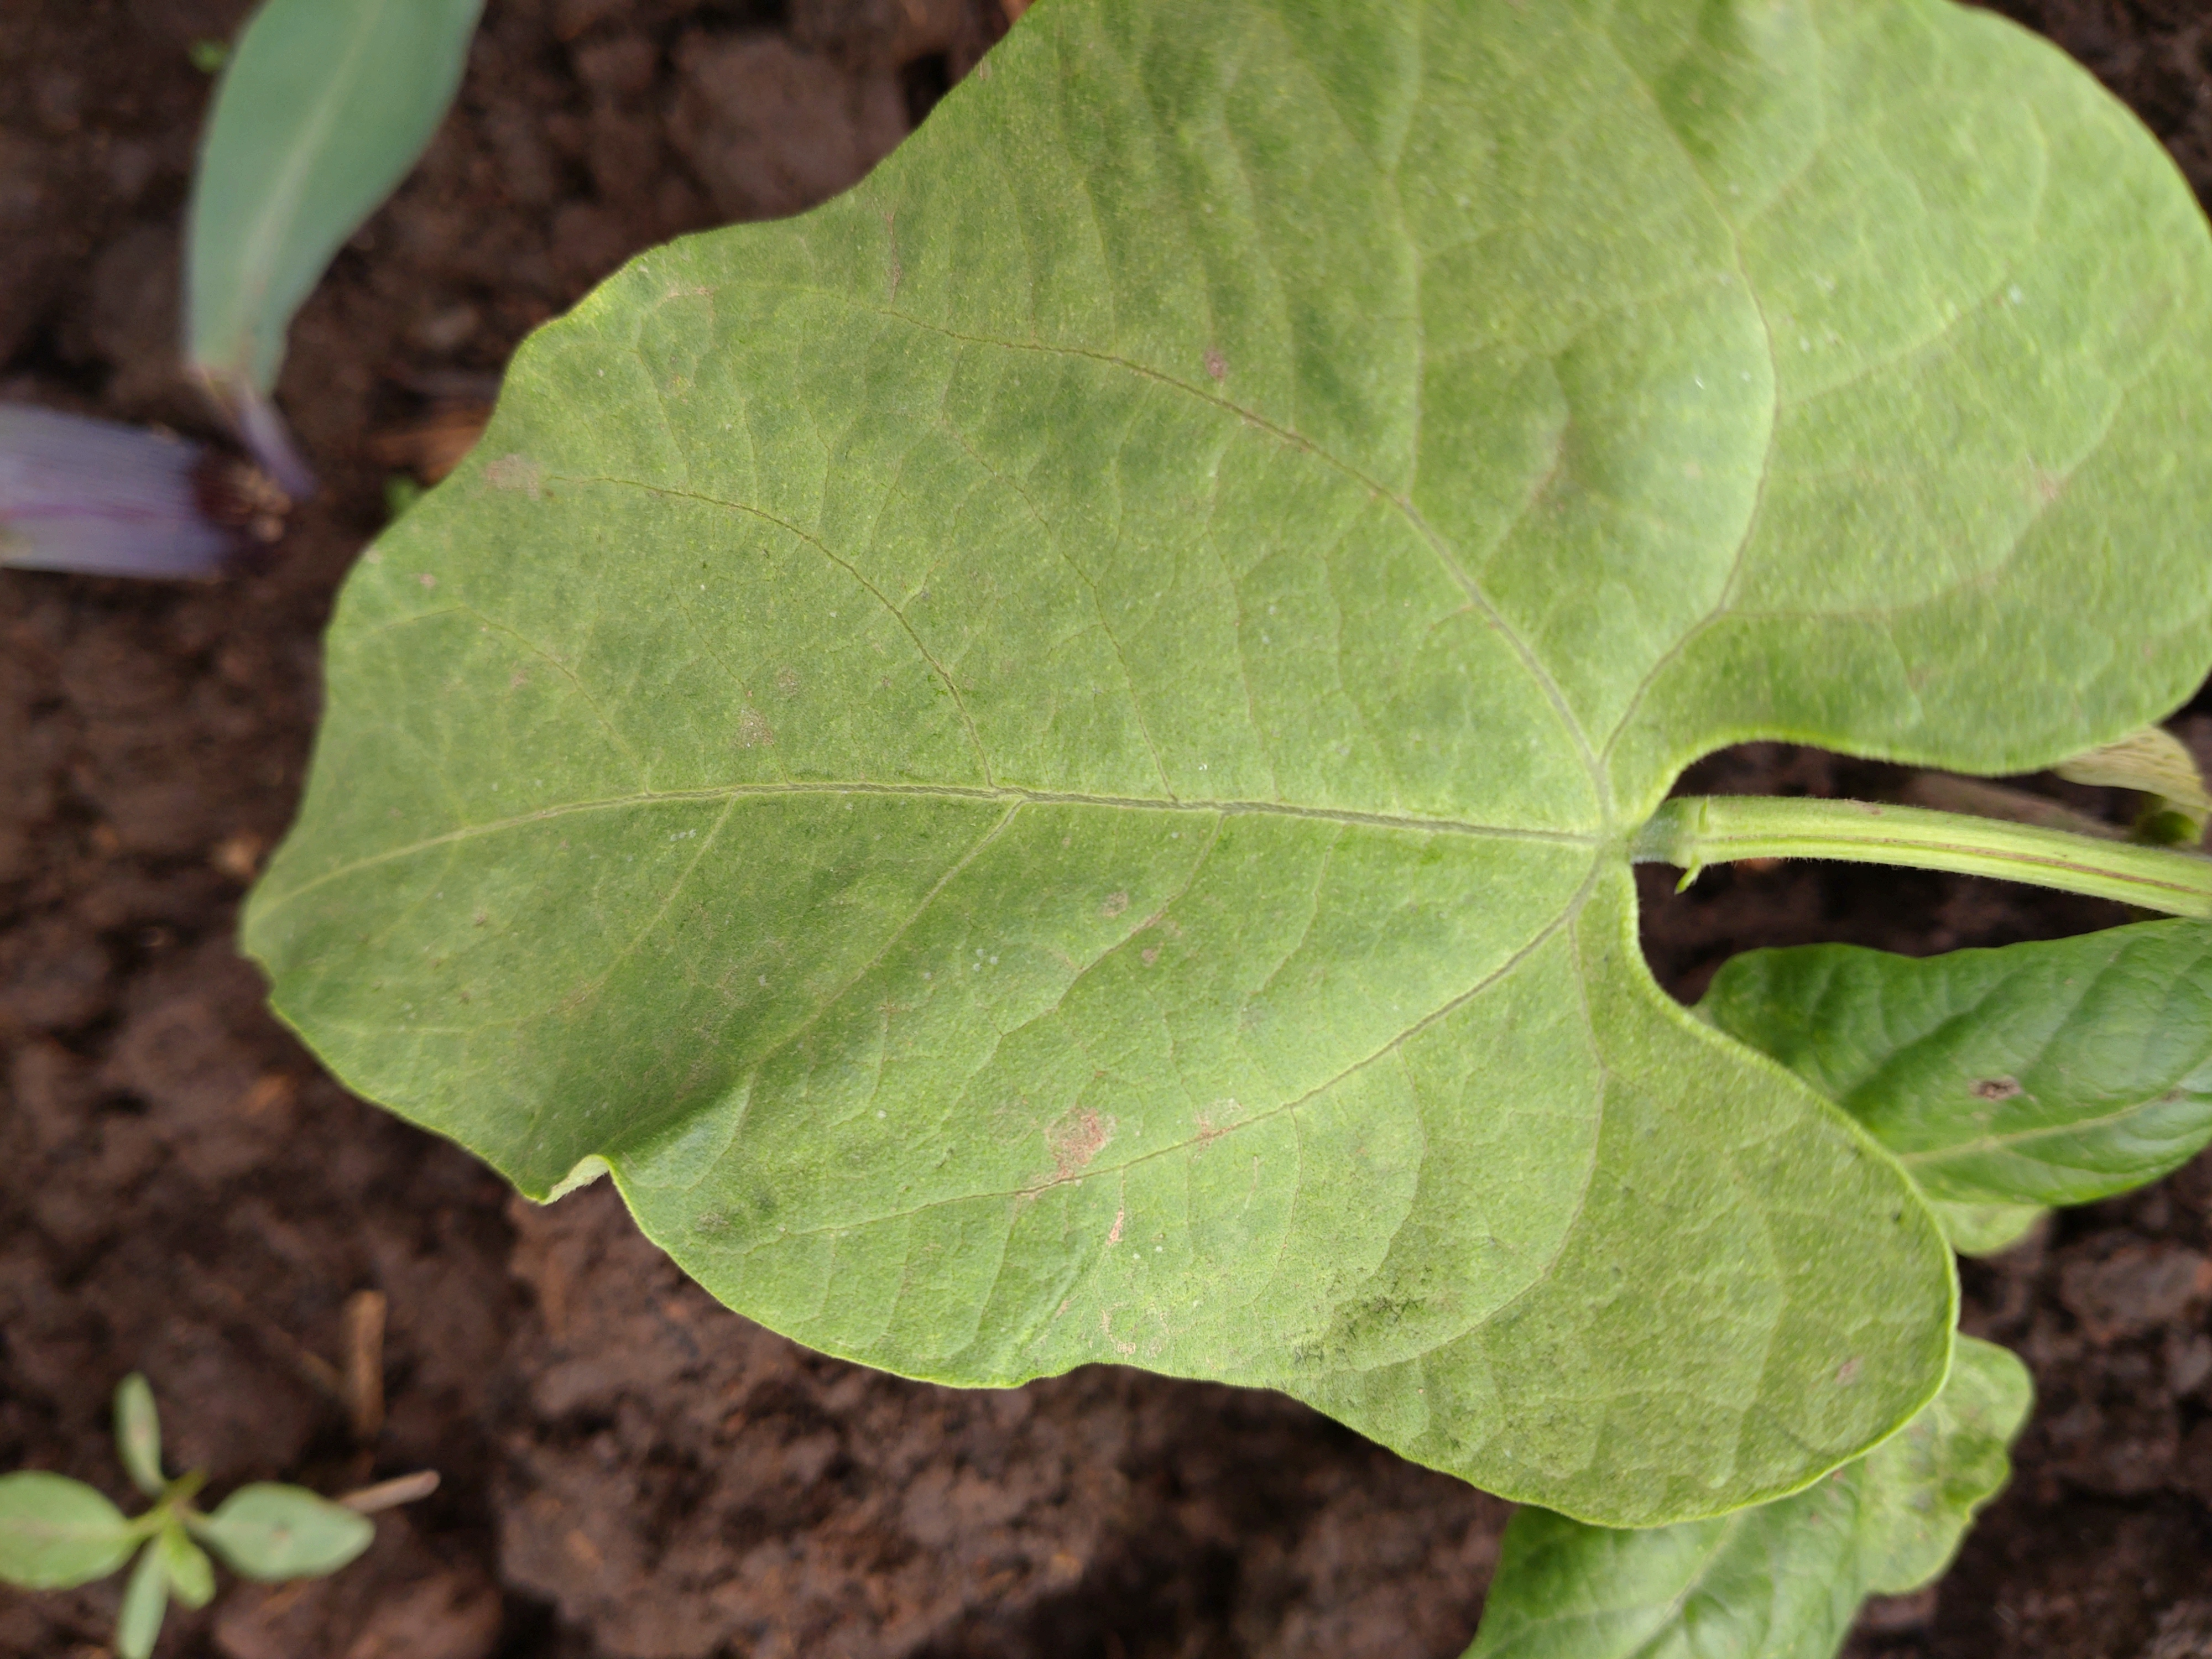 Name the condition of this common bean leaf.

healthy
